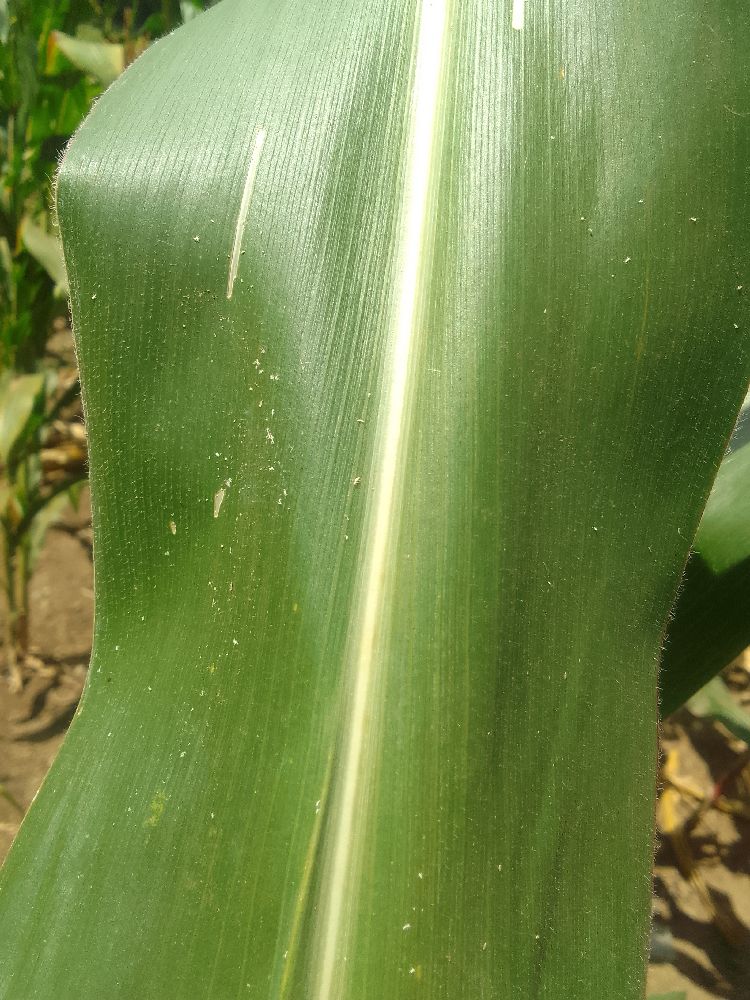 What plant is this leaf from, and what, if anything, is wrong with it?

maize, healthy
